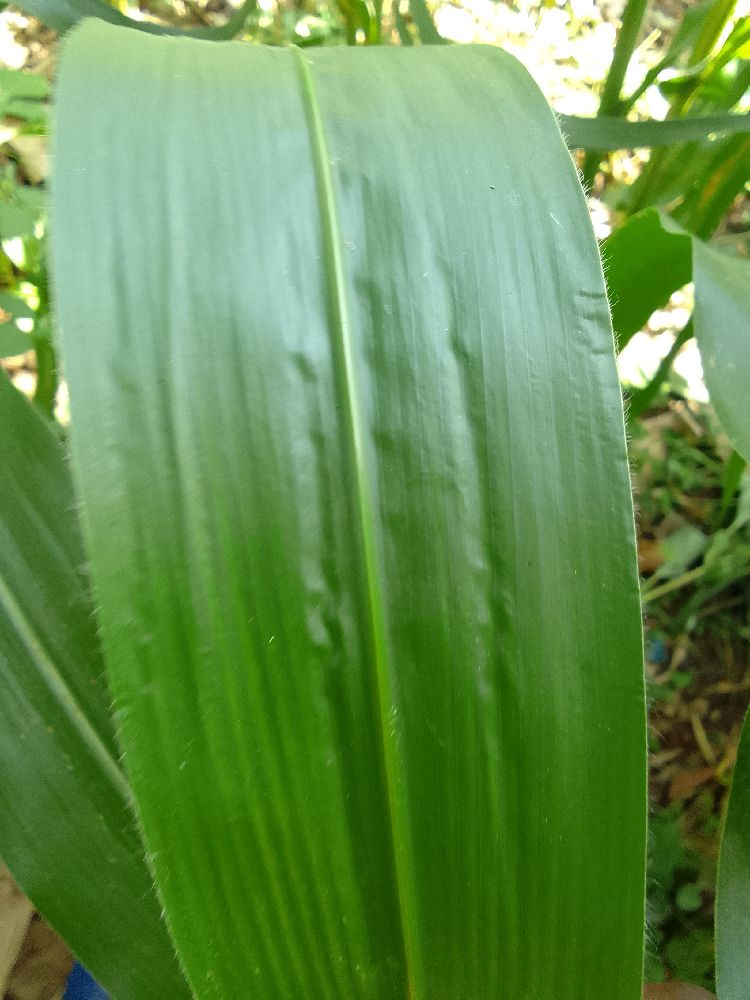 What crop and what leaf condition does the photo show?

maize, healthy
